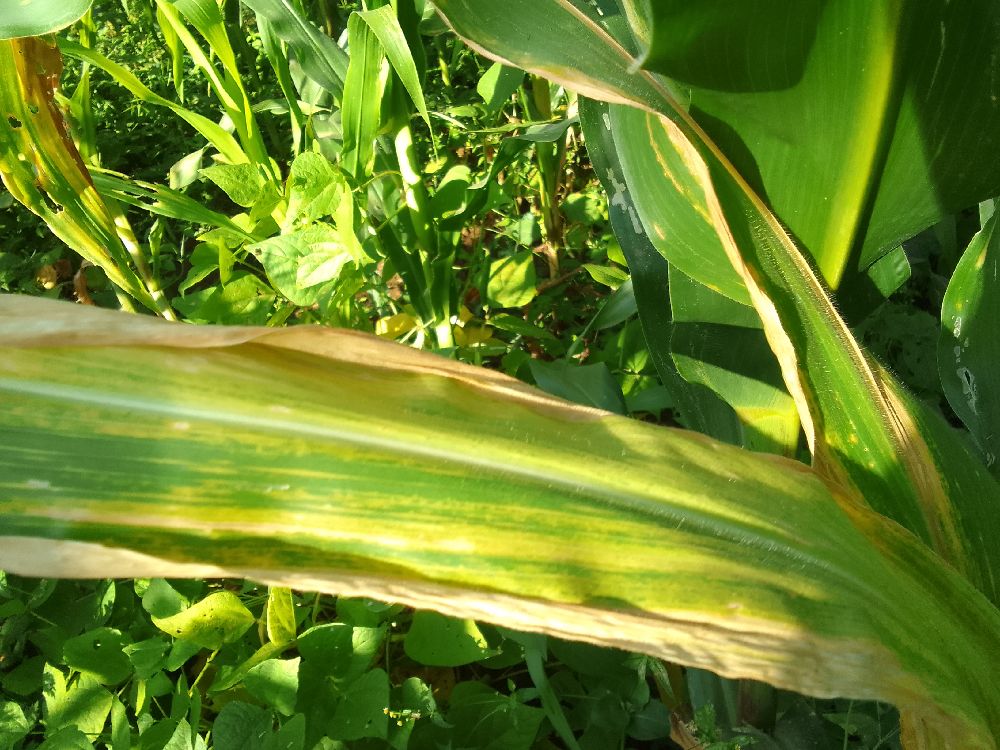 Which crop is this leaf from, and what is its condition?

maize, maize lethal necrosis
